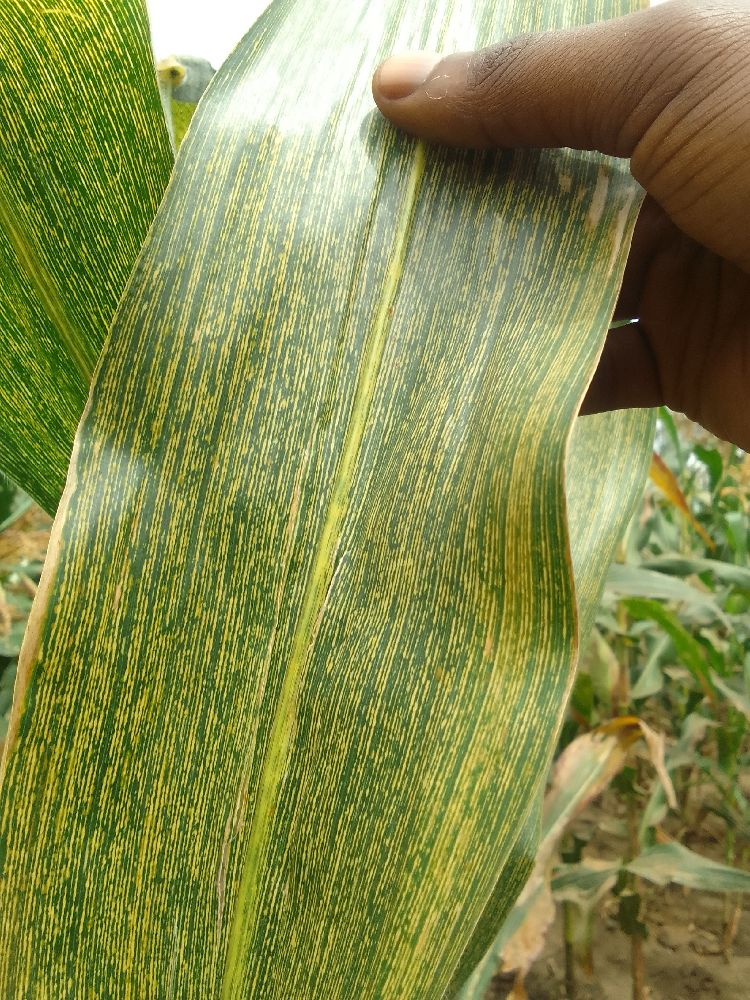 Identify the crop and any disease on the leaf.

maize, maize streak virus
